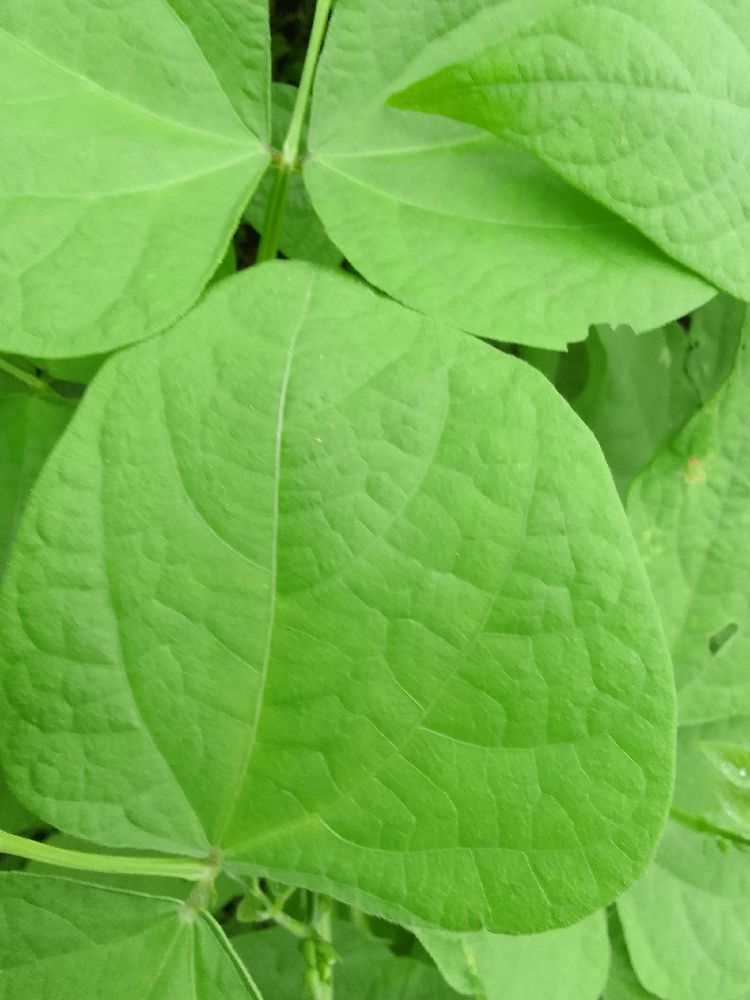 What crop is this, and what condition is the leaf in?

common bean, healthy
